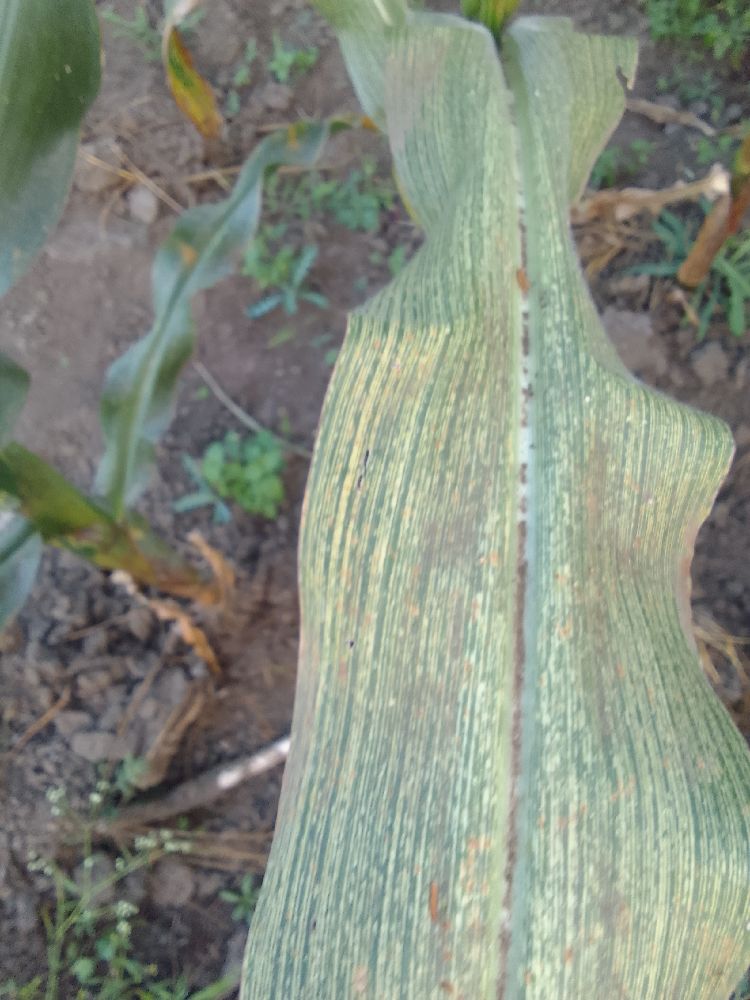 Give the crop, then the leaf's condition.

maize, maize streak virus
